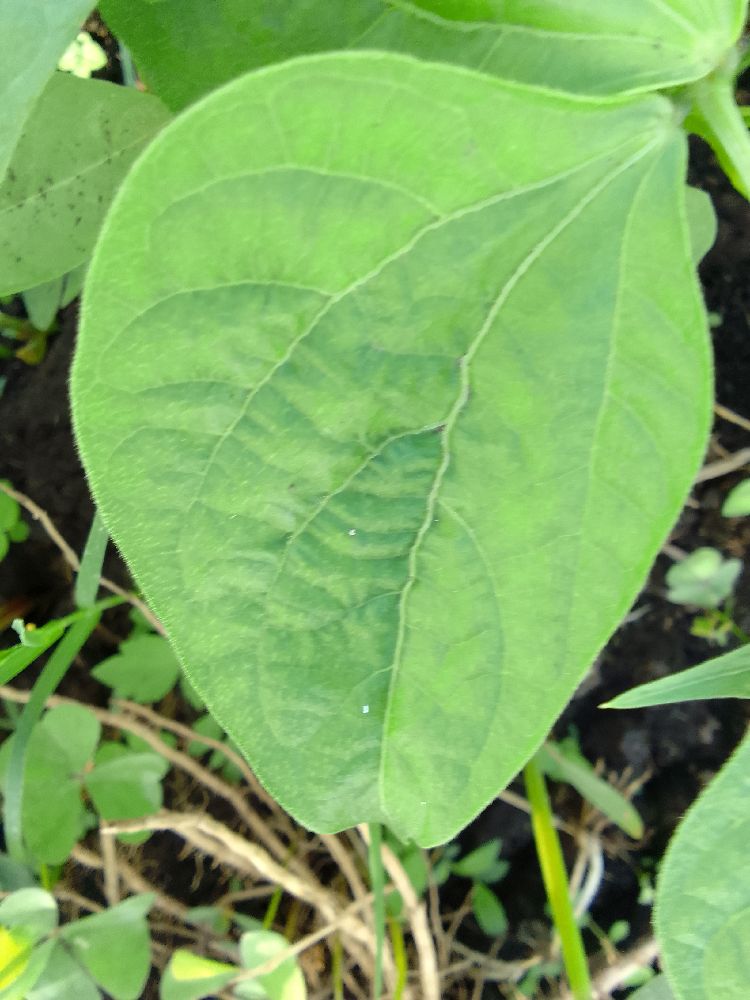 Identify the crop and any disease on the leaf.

common bean, healthy
